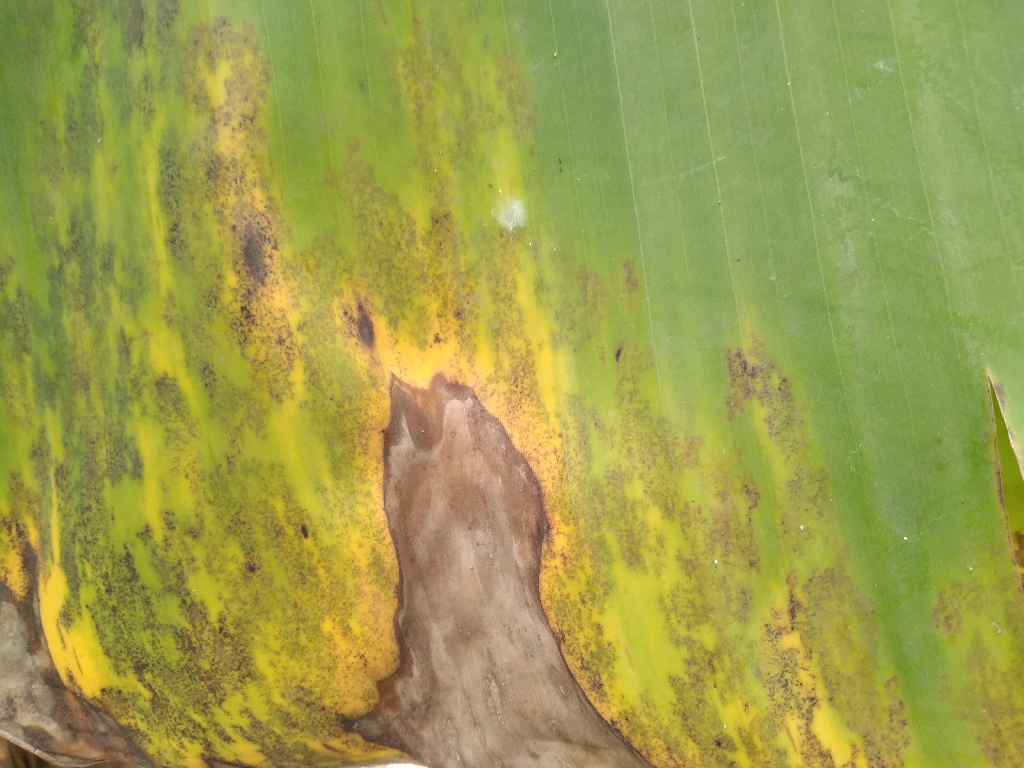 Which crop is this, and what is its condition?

banana, black sigatoka
